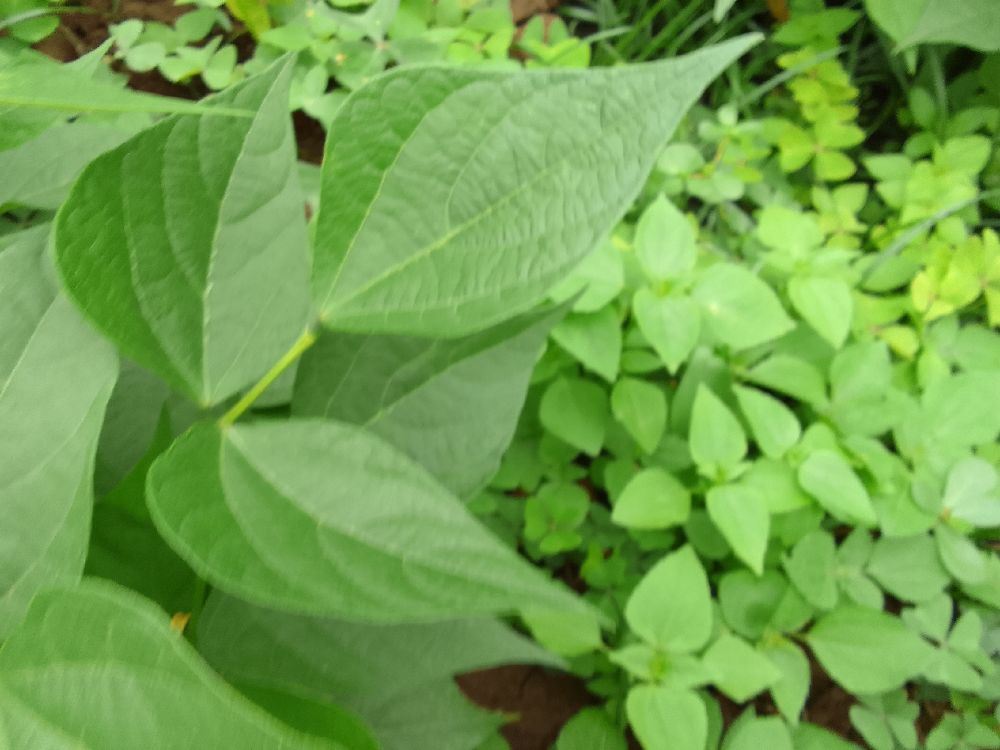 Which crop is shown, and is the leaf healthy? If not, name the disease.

common bean, healthy
